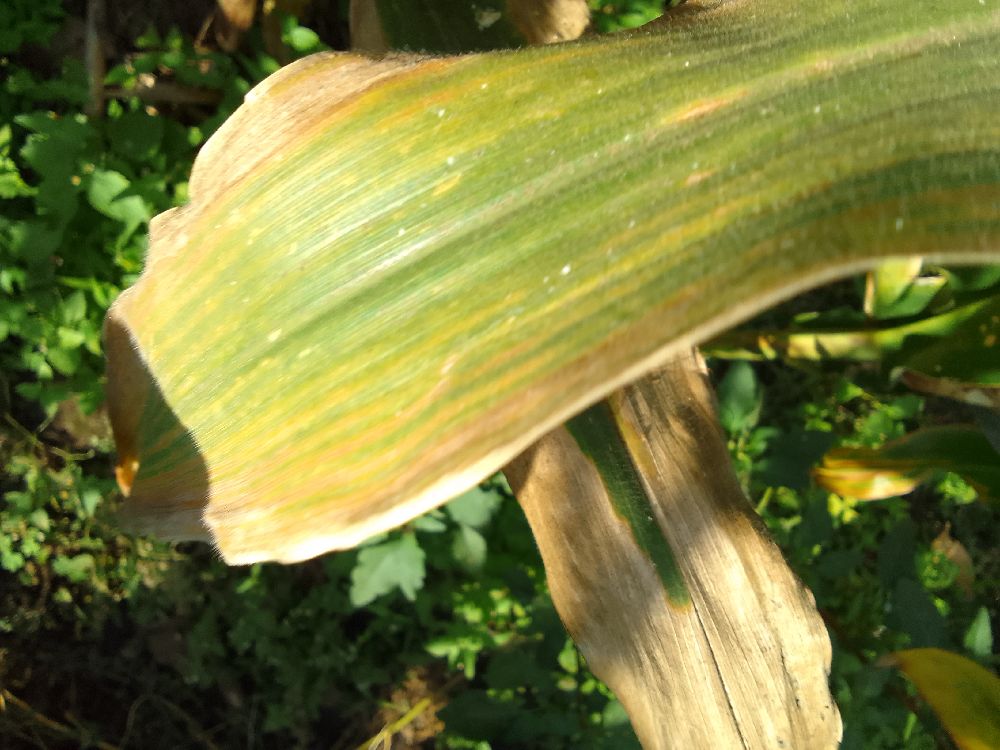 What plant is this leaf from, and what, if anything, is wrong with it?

maize, maize lethal necrosis
